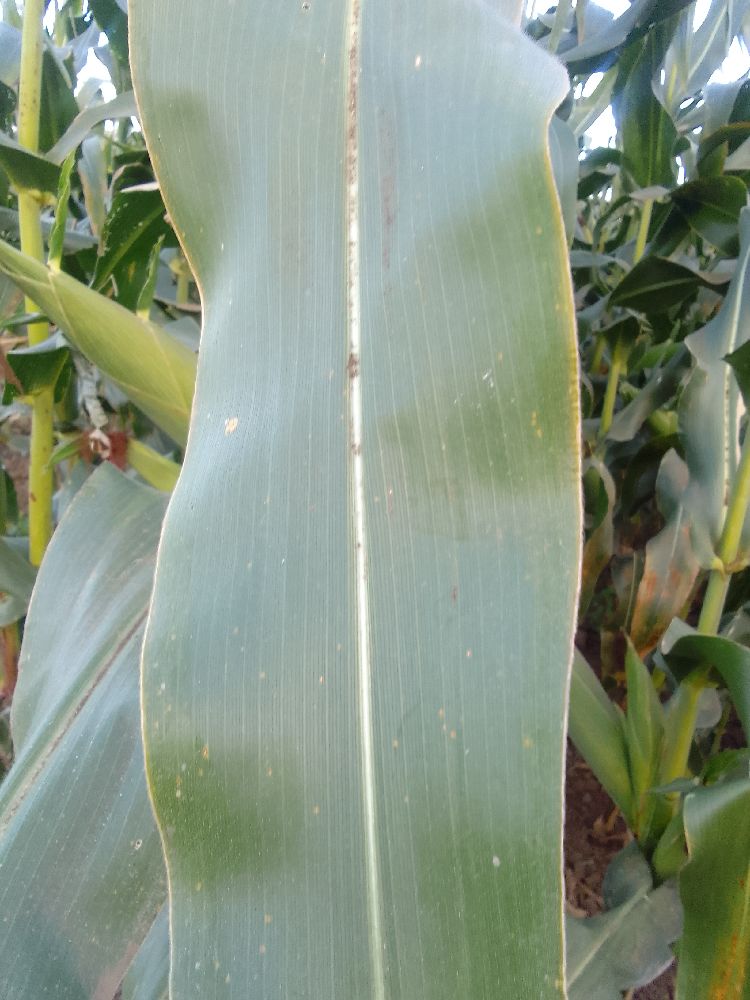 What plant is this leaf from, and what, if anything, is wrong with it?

maize, healthy
